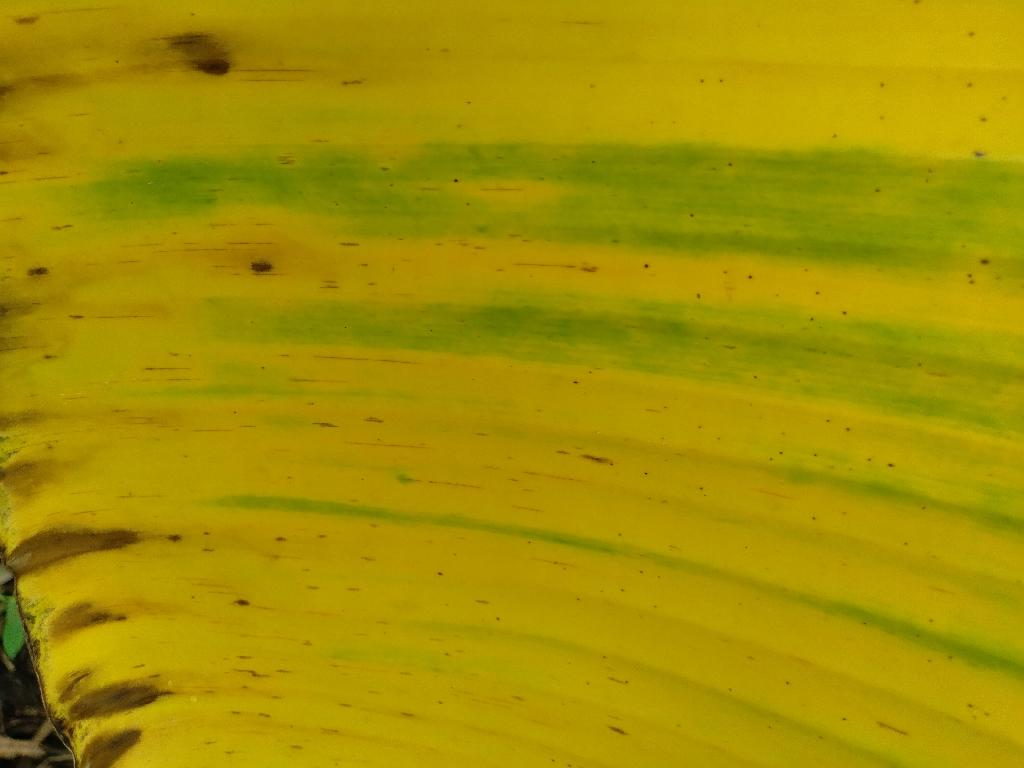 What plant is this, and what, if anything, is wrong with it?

banana, fusarium wilt race 1
